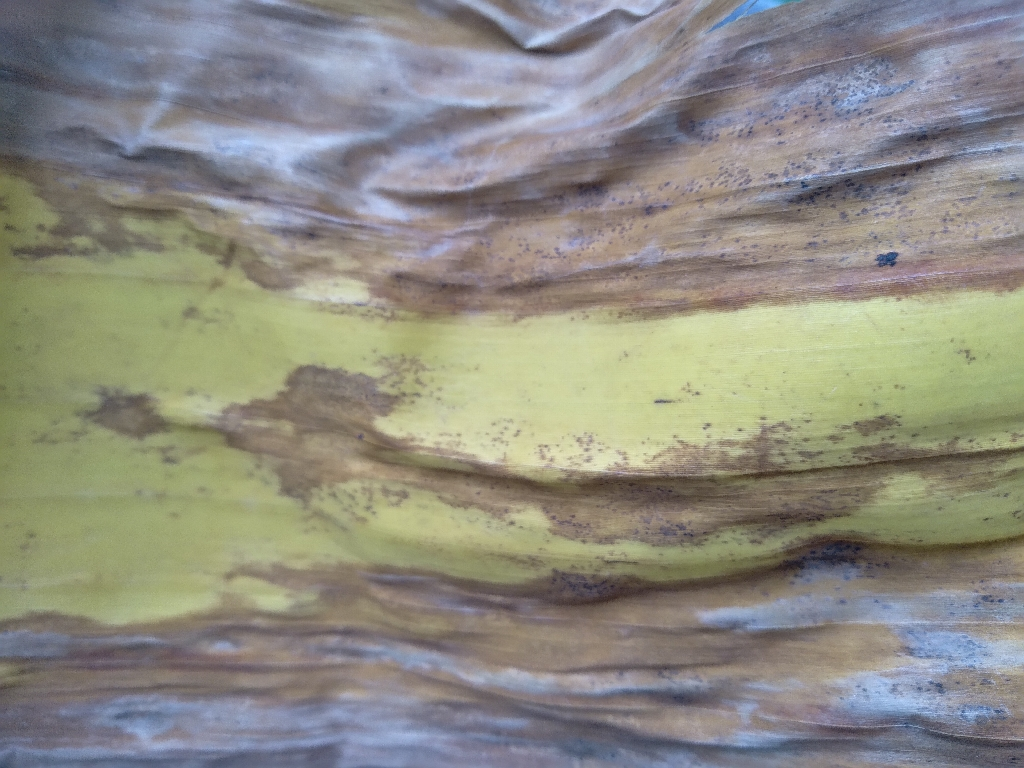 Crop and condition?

banana, fusarium wilt race 1
